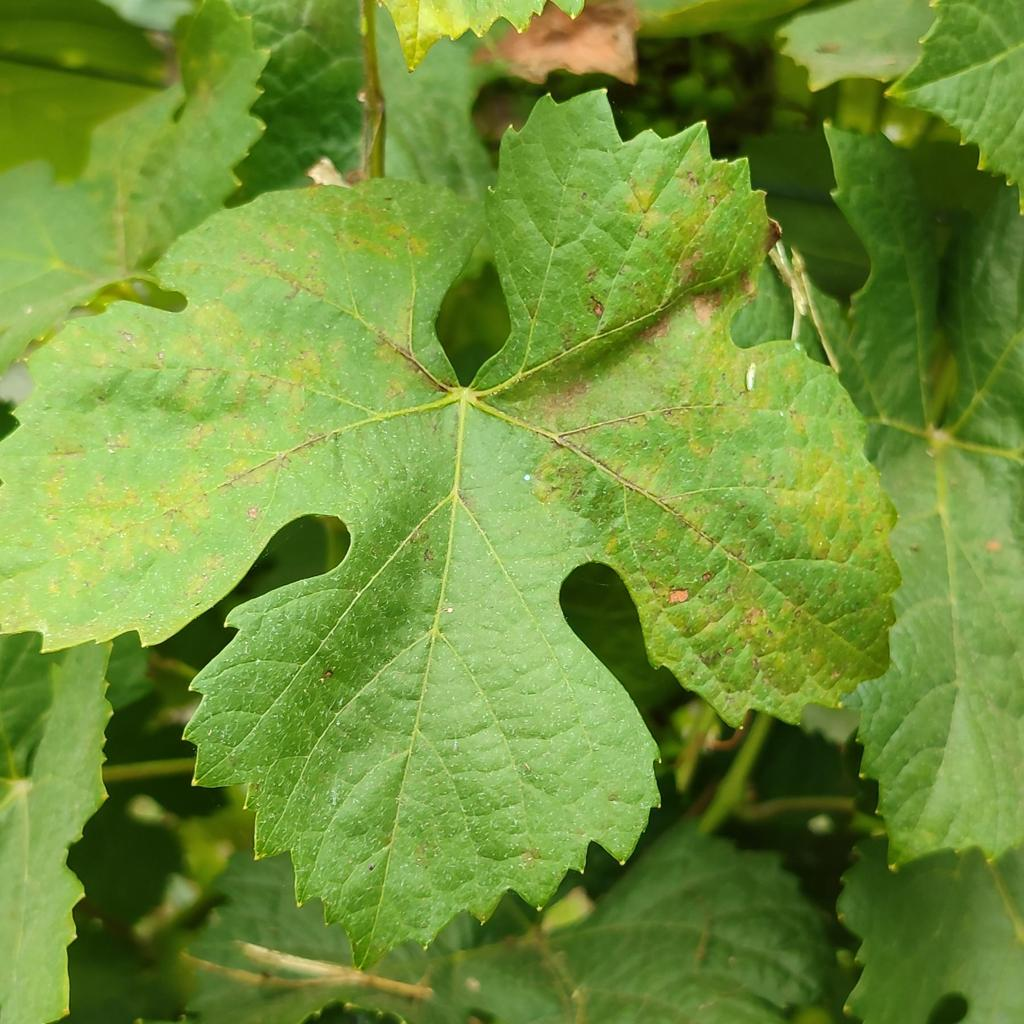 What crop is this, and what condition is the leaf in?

grapevine, downy mildew
